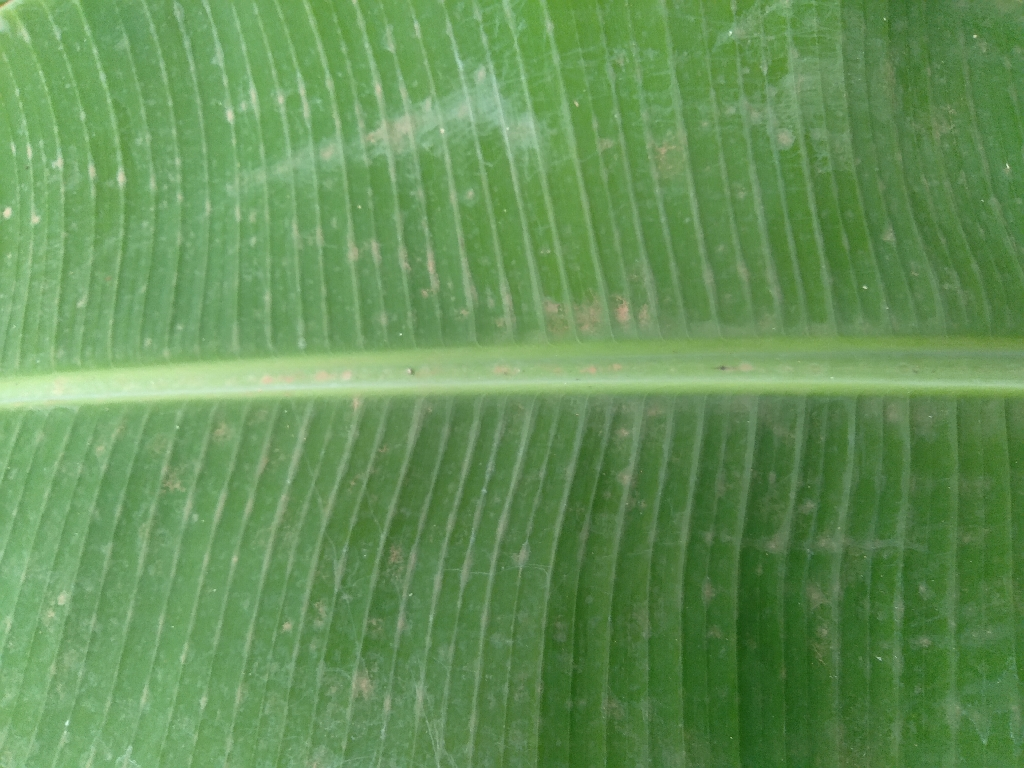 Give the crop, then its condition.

banana, healthy
